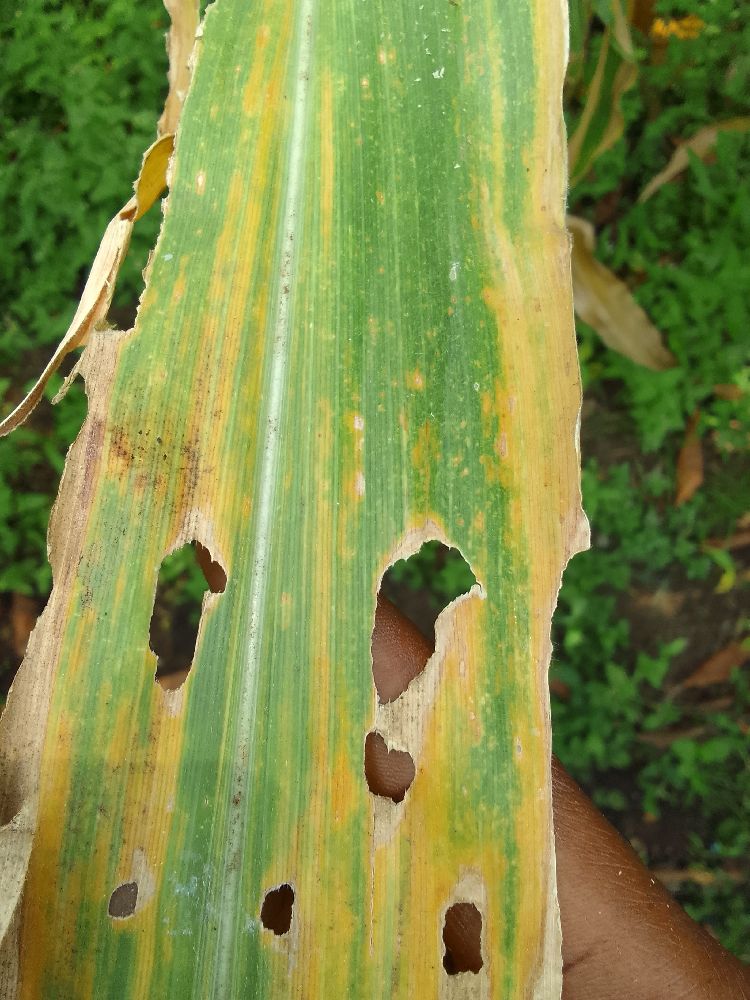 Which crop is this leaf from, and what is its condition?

maize, maize lethal necrosis
